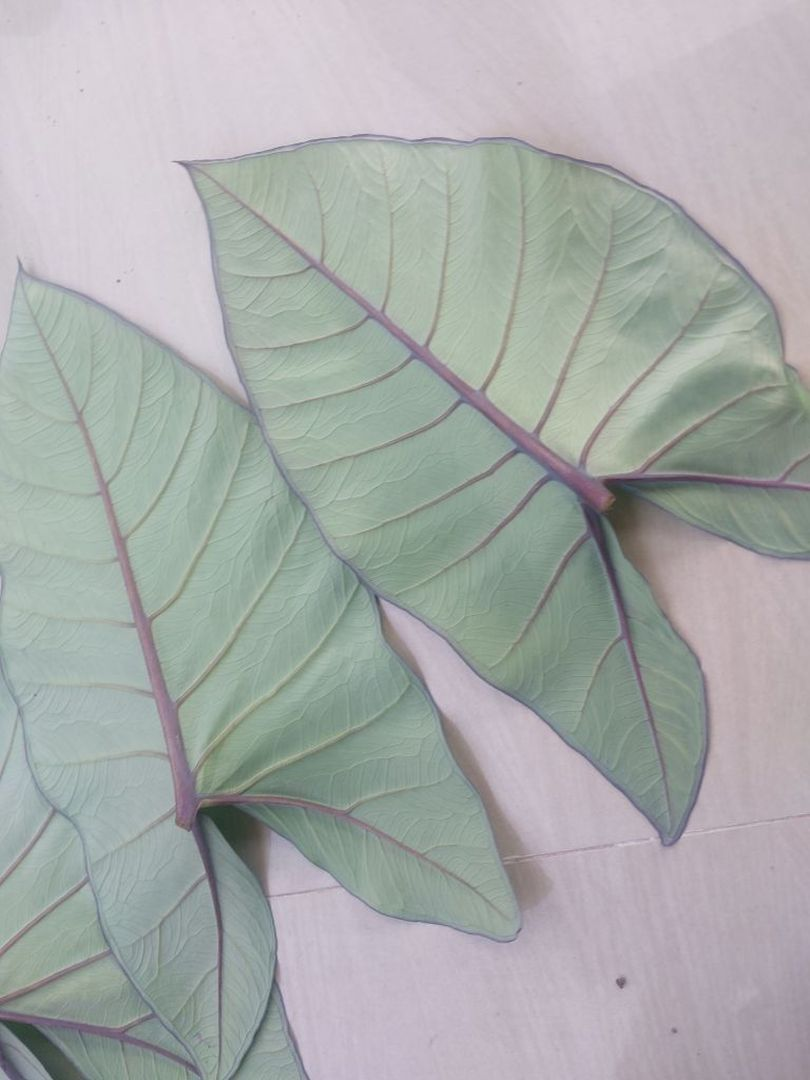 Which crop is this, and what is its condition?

taro, healthy
